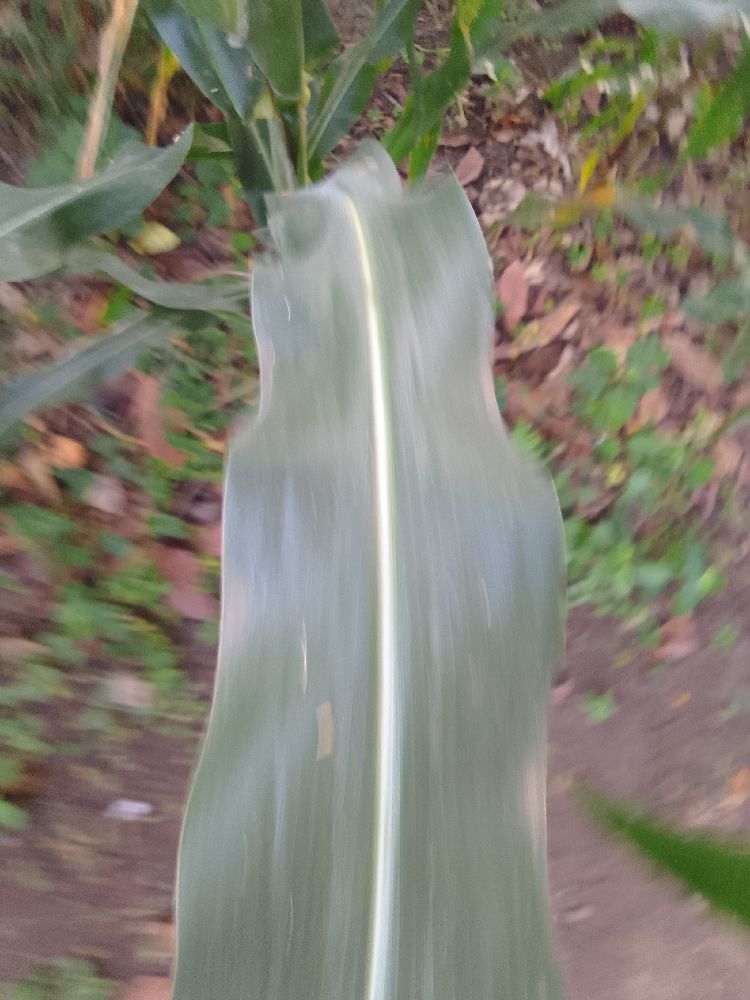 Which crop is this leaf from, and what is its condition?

maize, healthy
